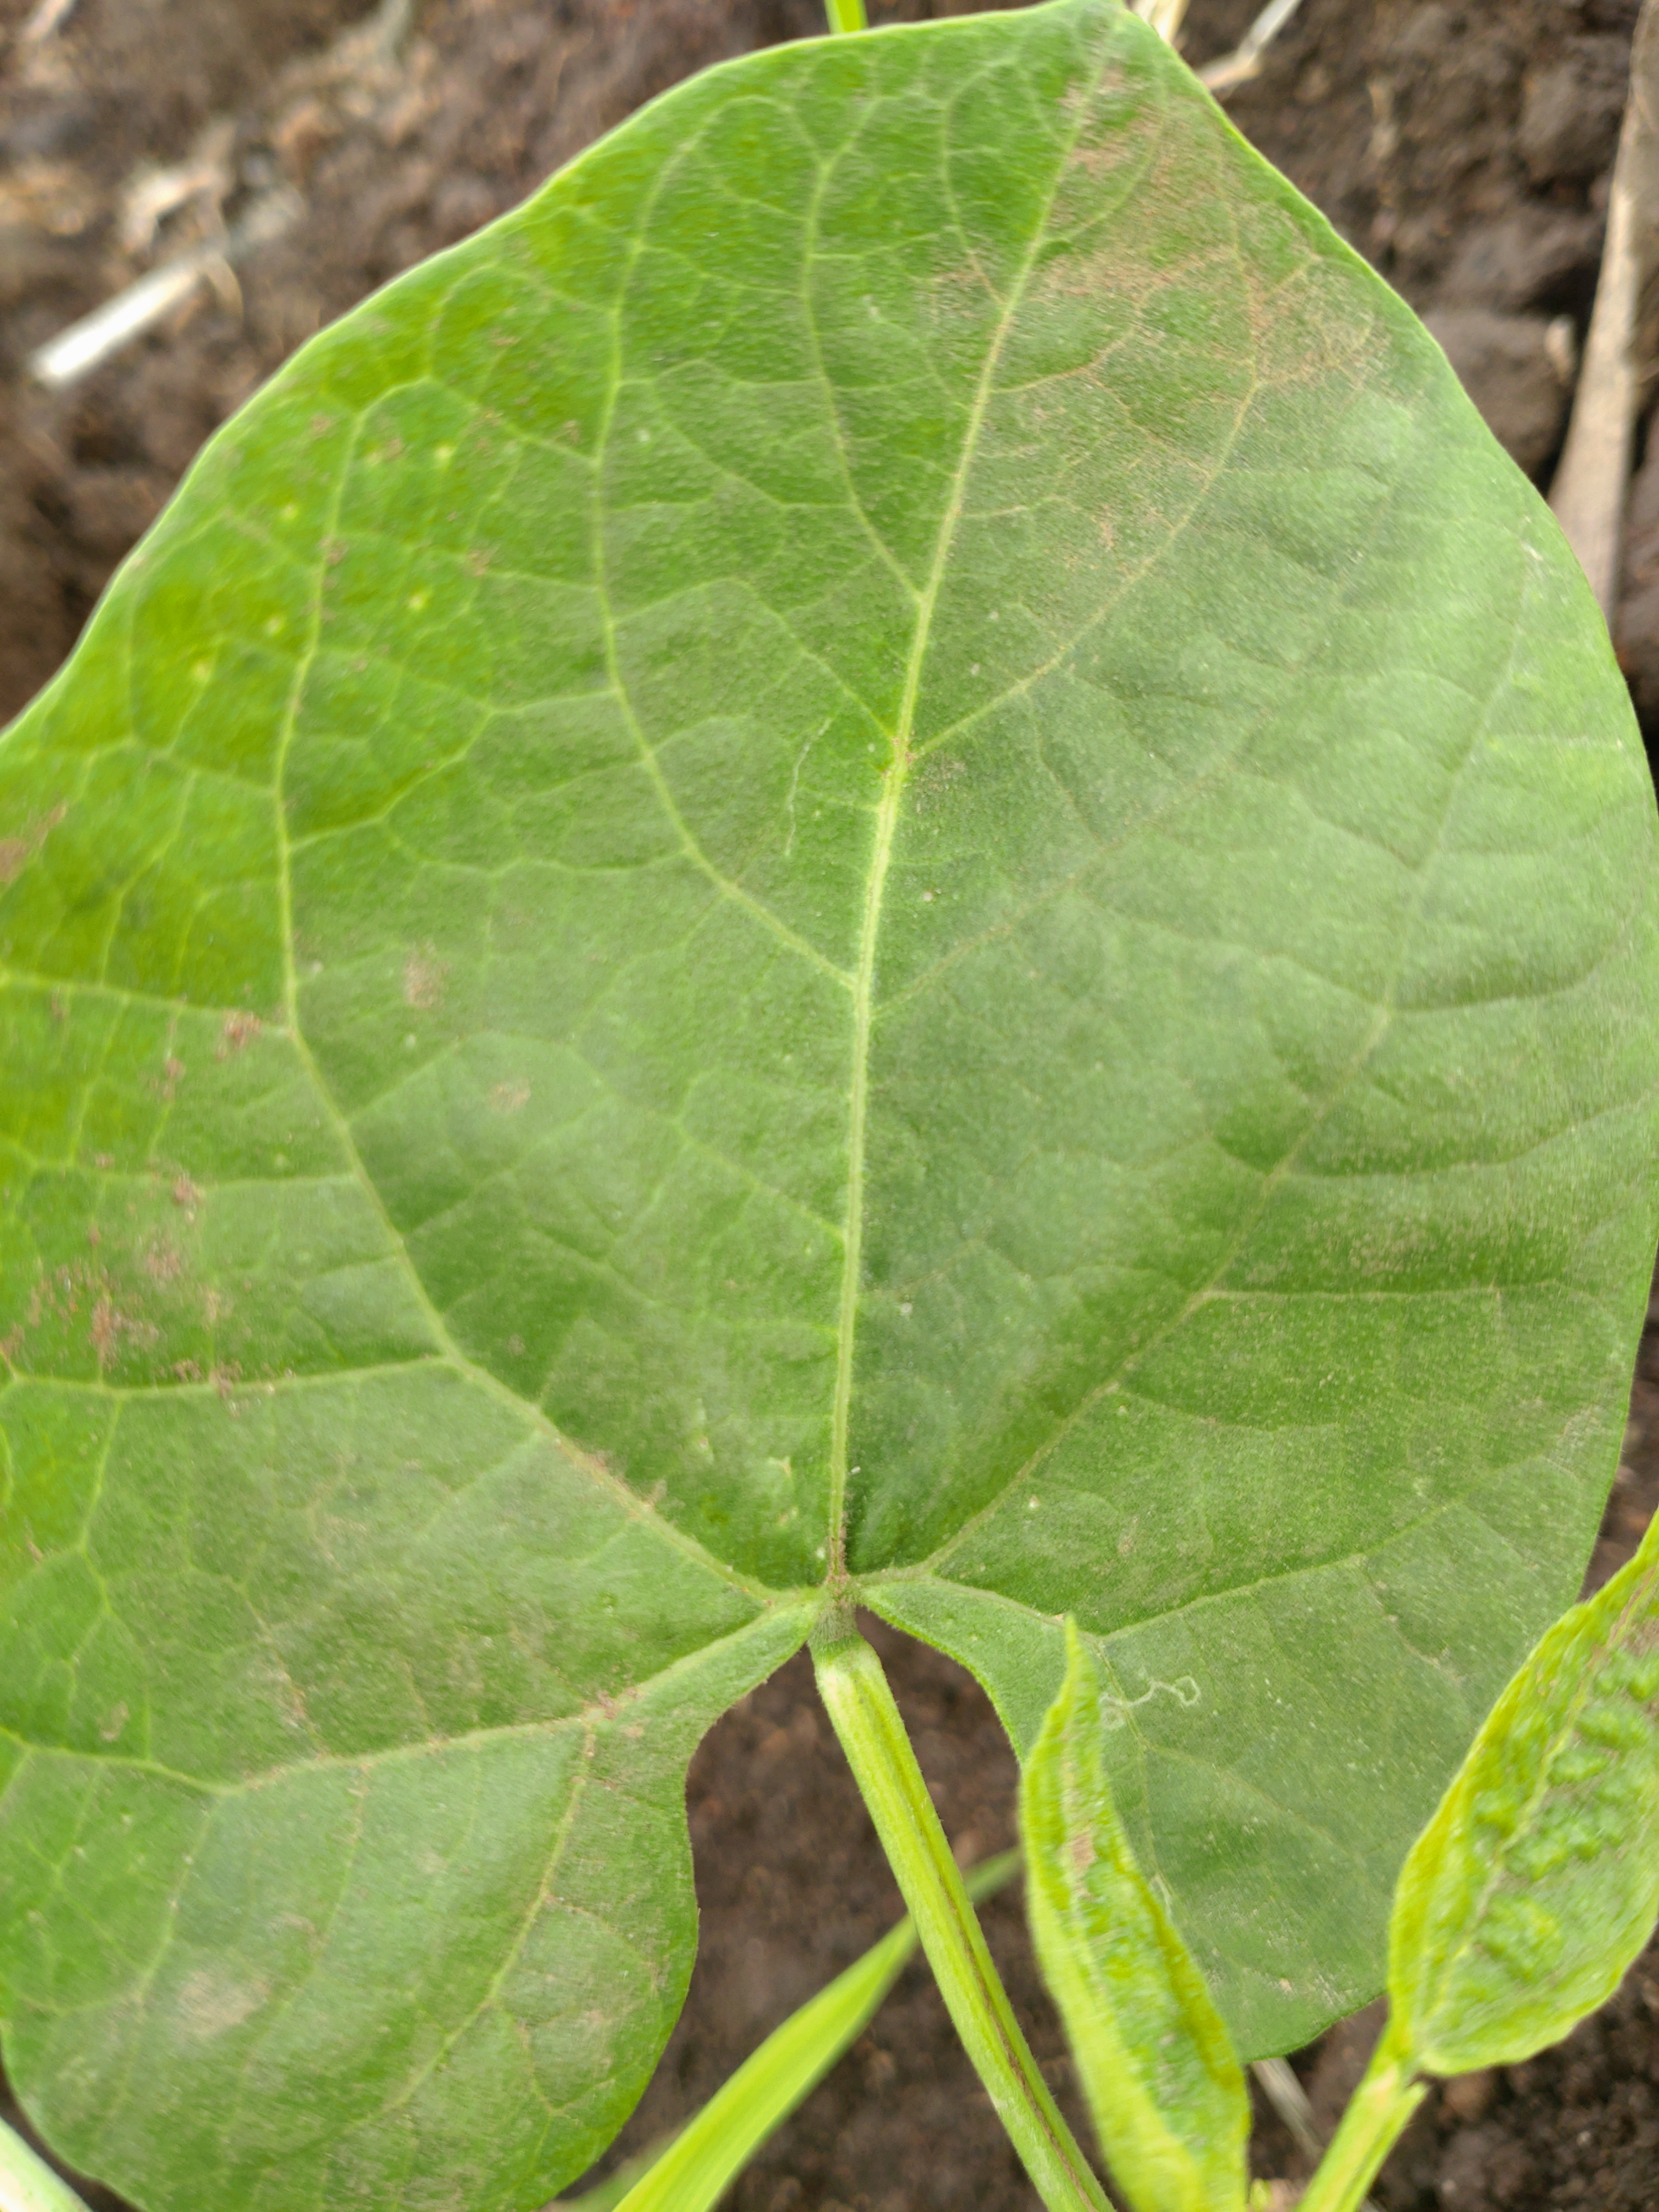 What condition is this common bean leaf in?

healthy
